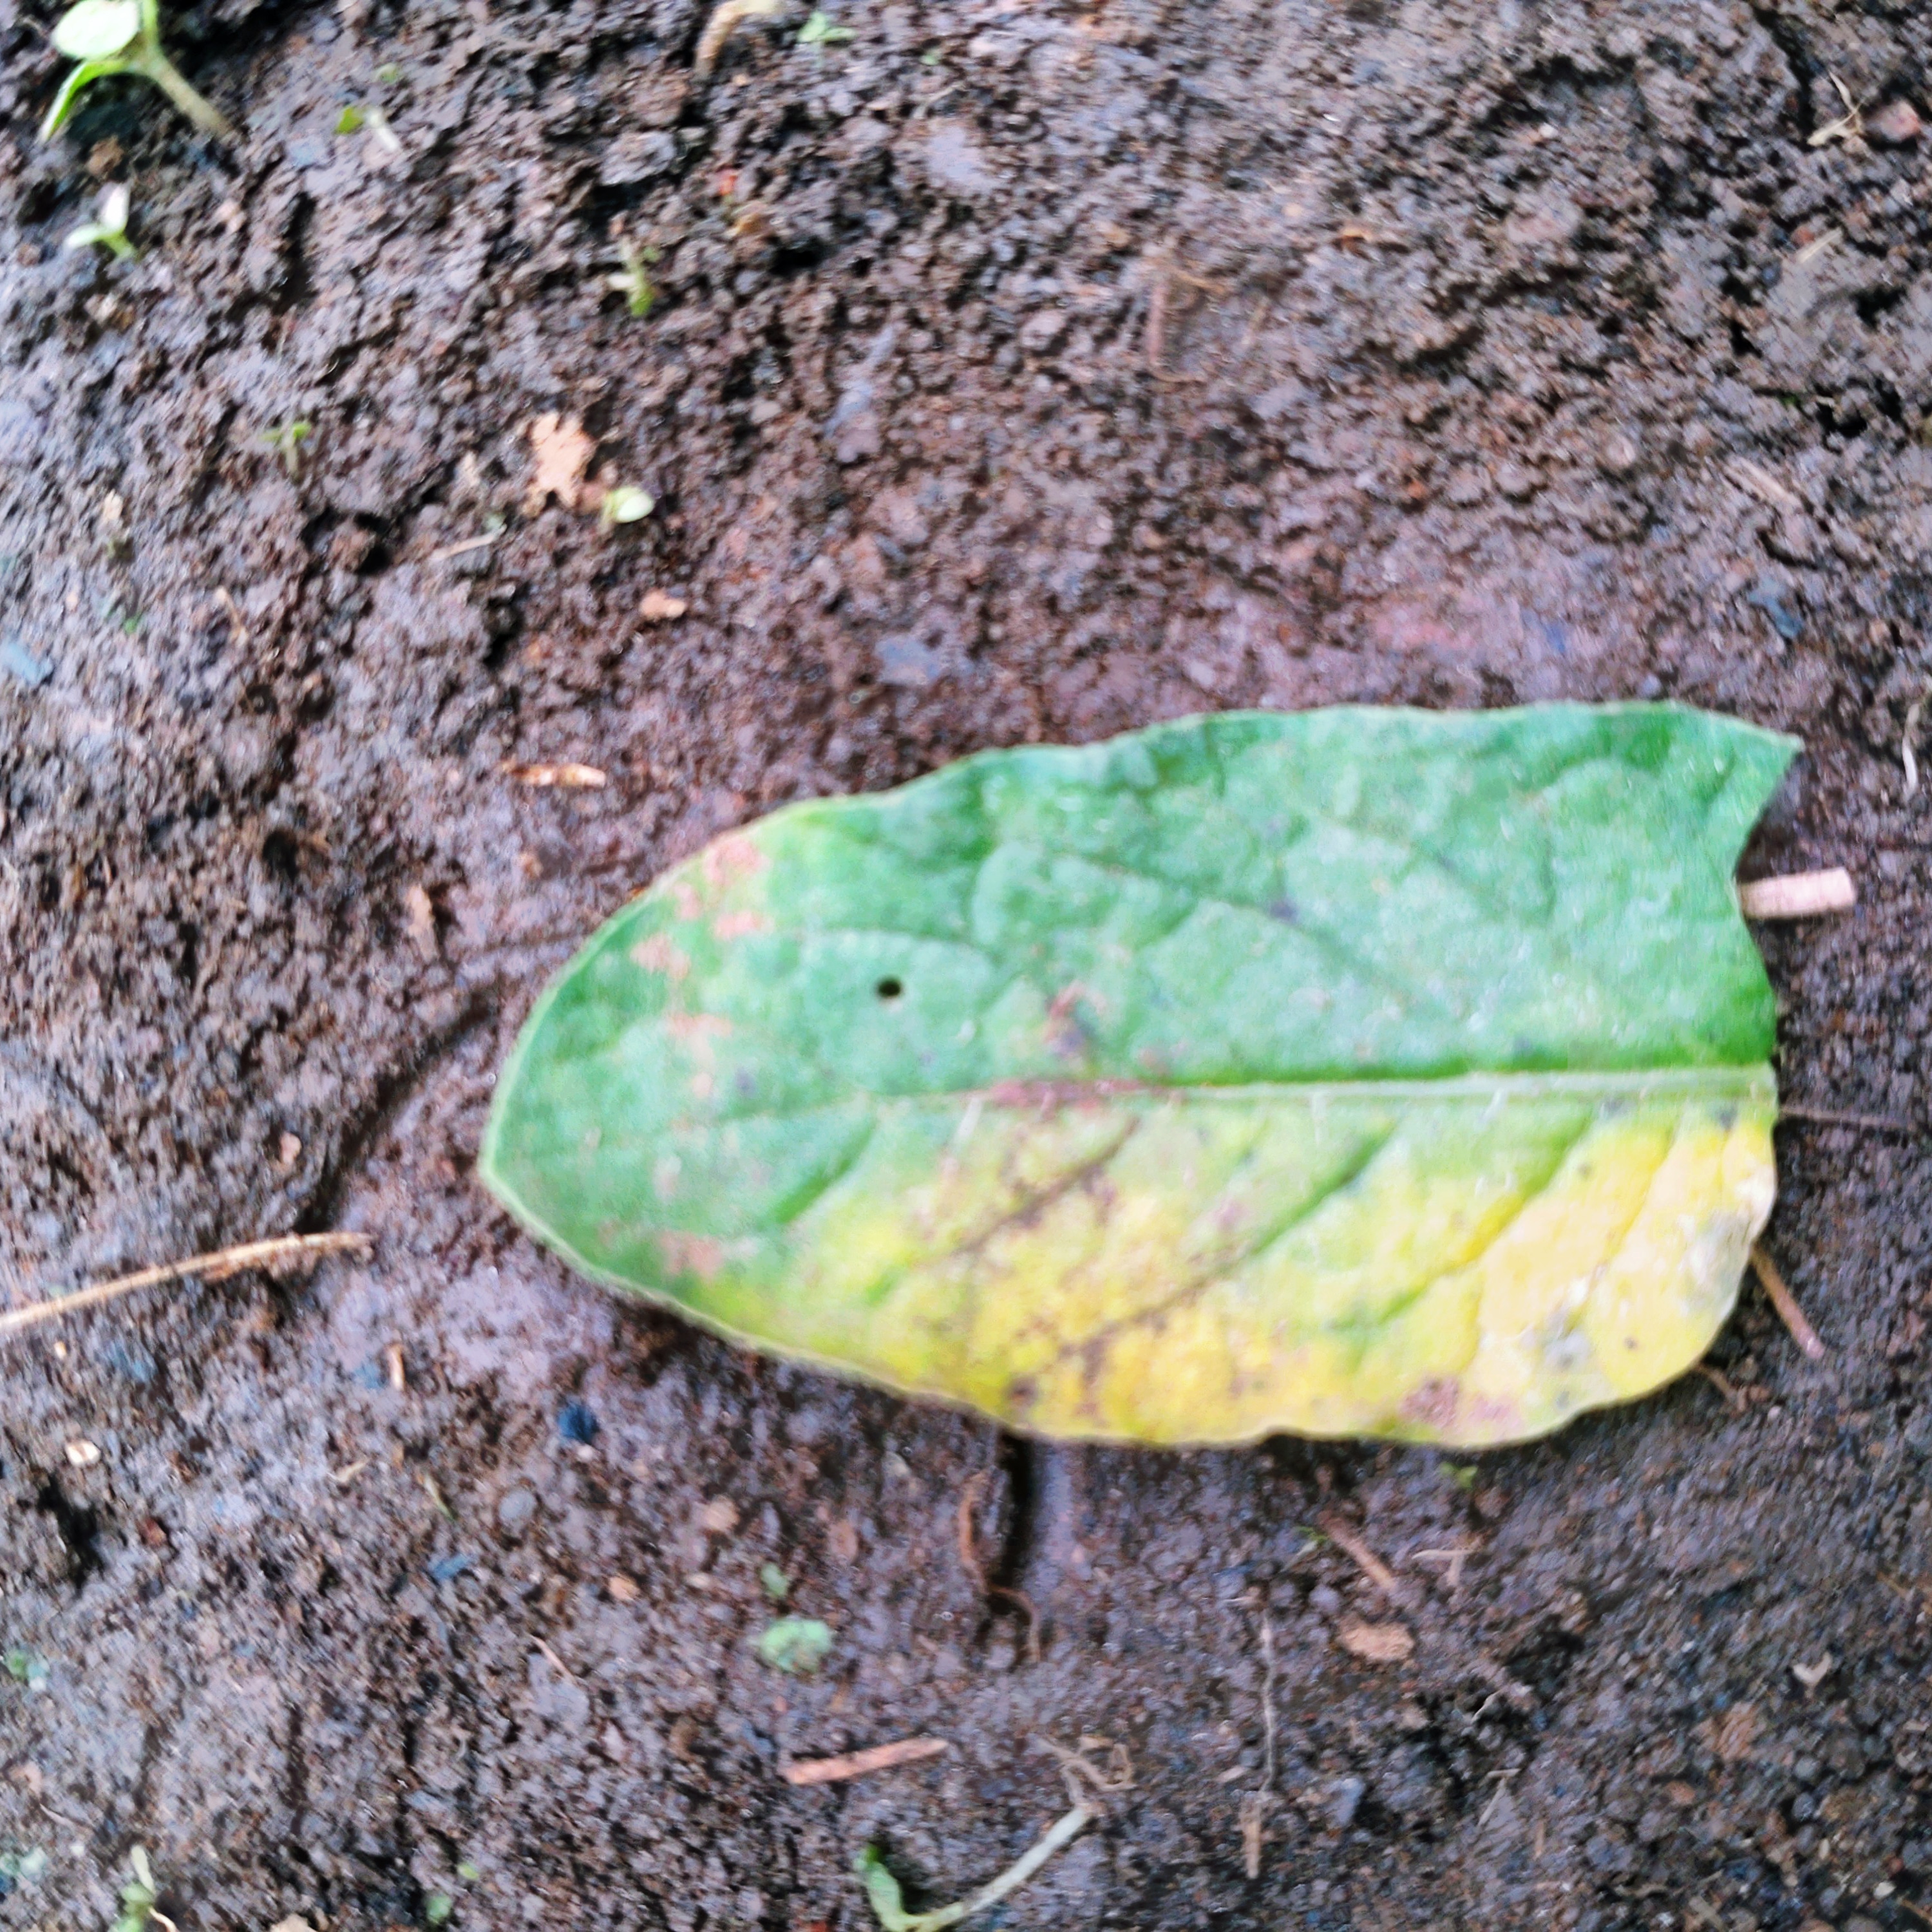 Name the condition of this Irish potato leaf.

late blight
